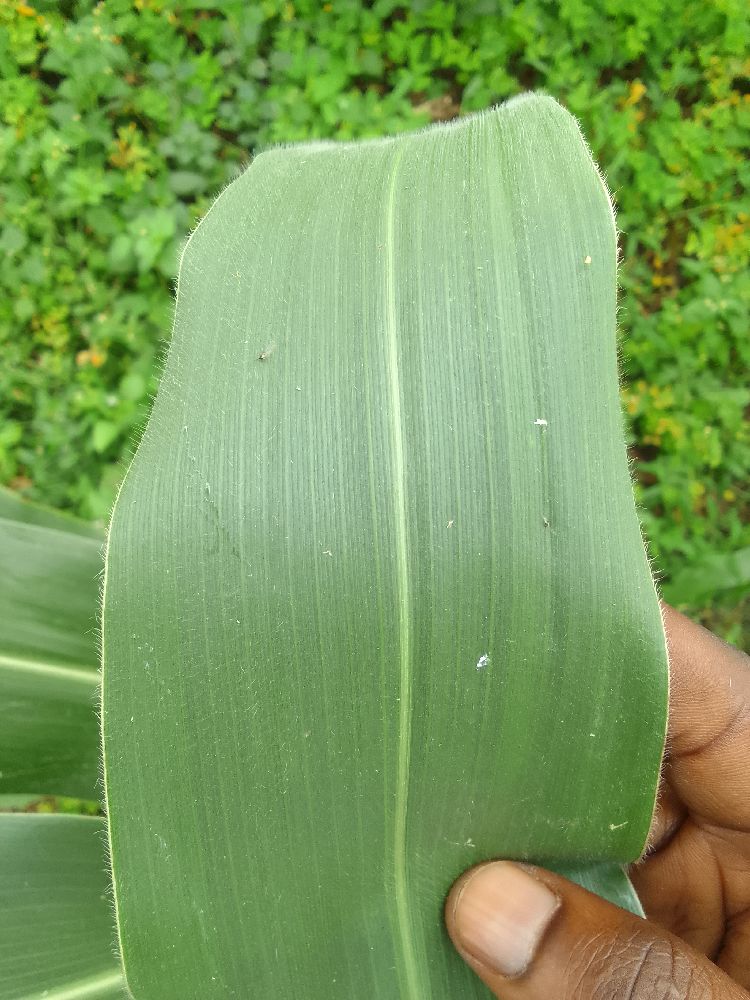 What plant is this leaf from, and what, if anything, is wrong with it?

maize, healthy
